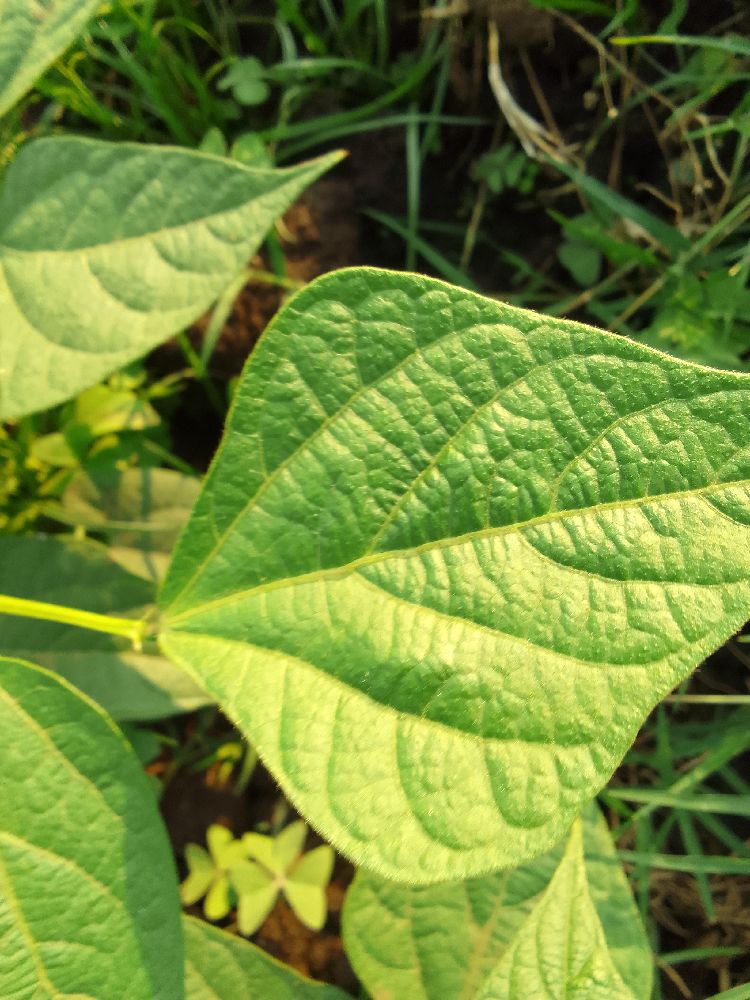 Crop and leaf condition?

common bean, healthy
